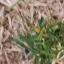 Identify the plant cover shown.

grass
